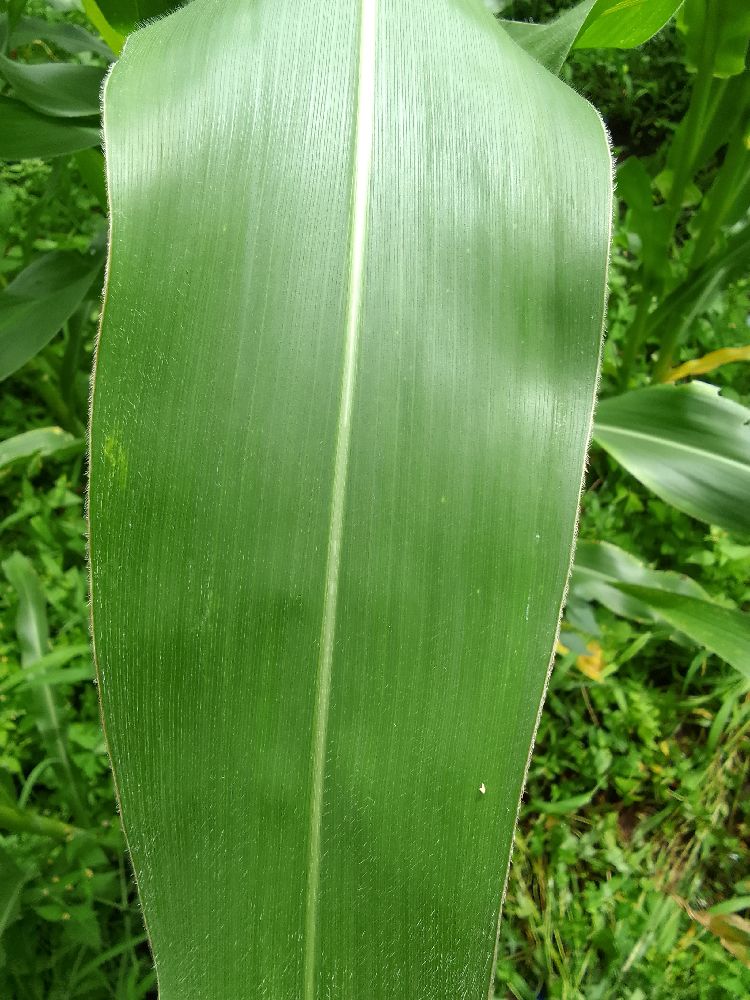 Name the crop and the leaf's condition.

maize, healthy
